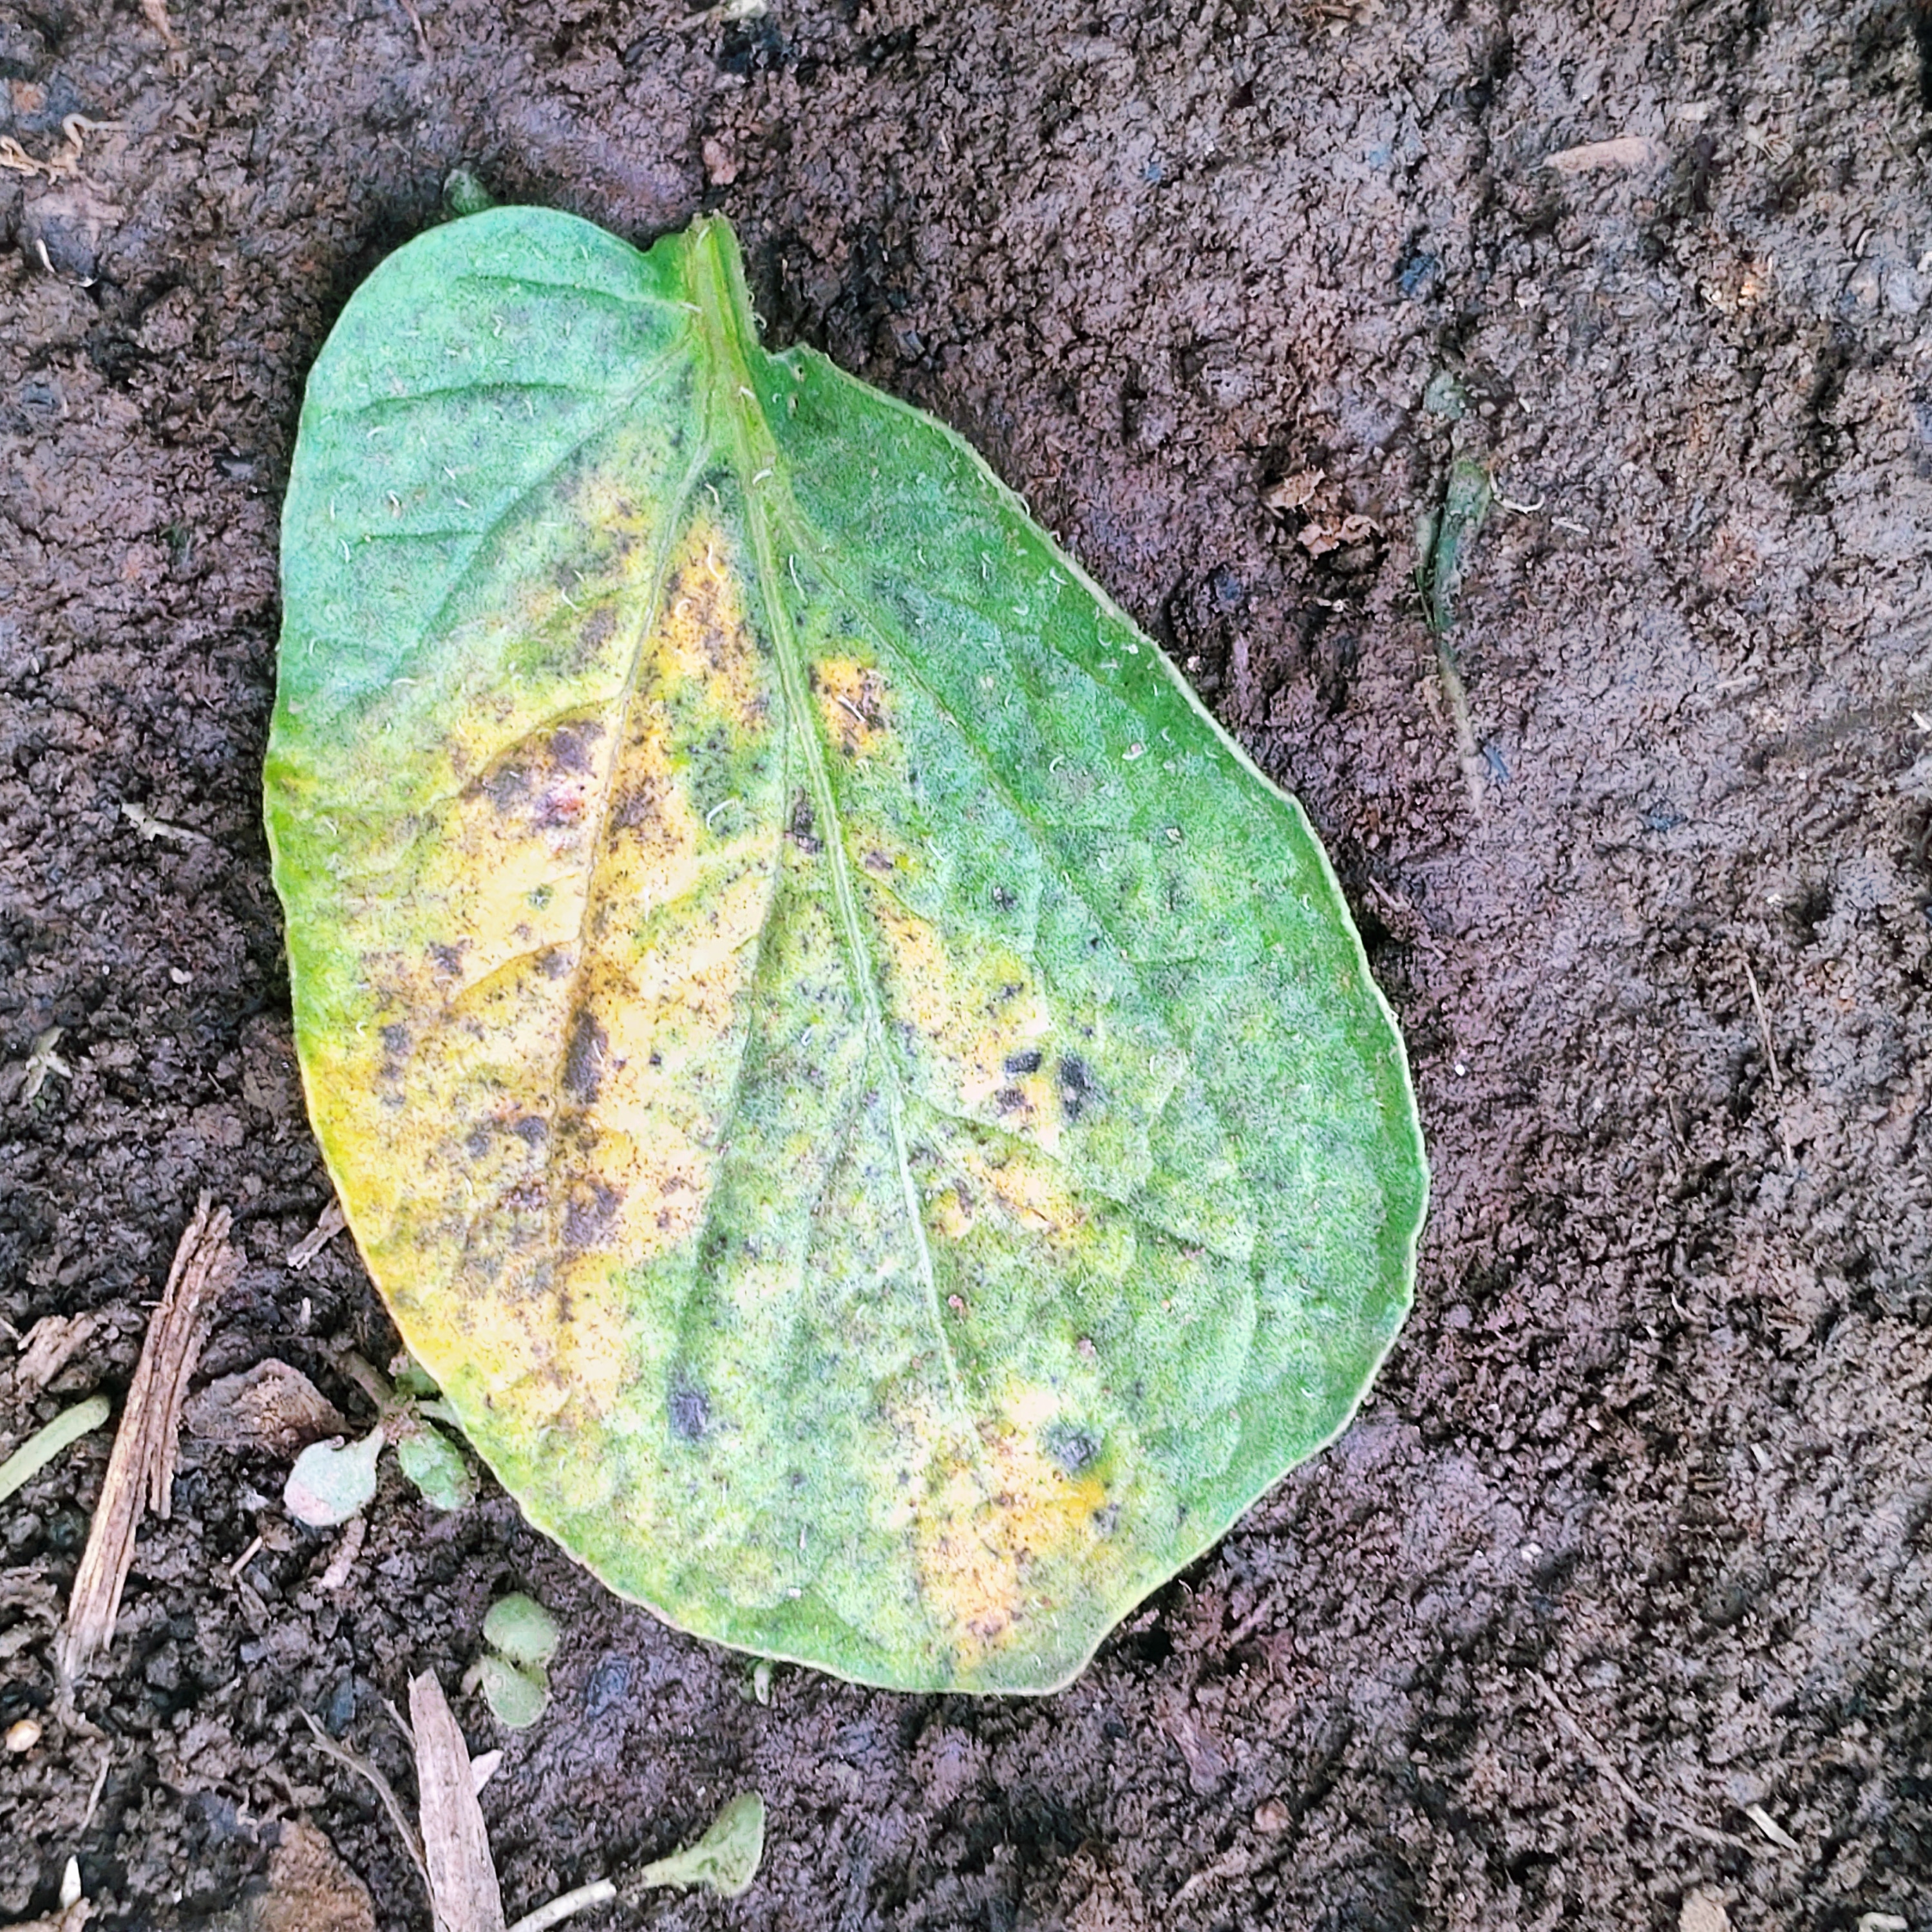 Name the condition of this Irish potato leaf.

late blight
